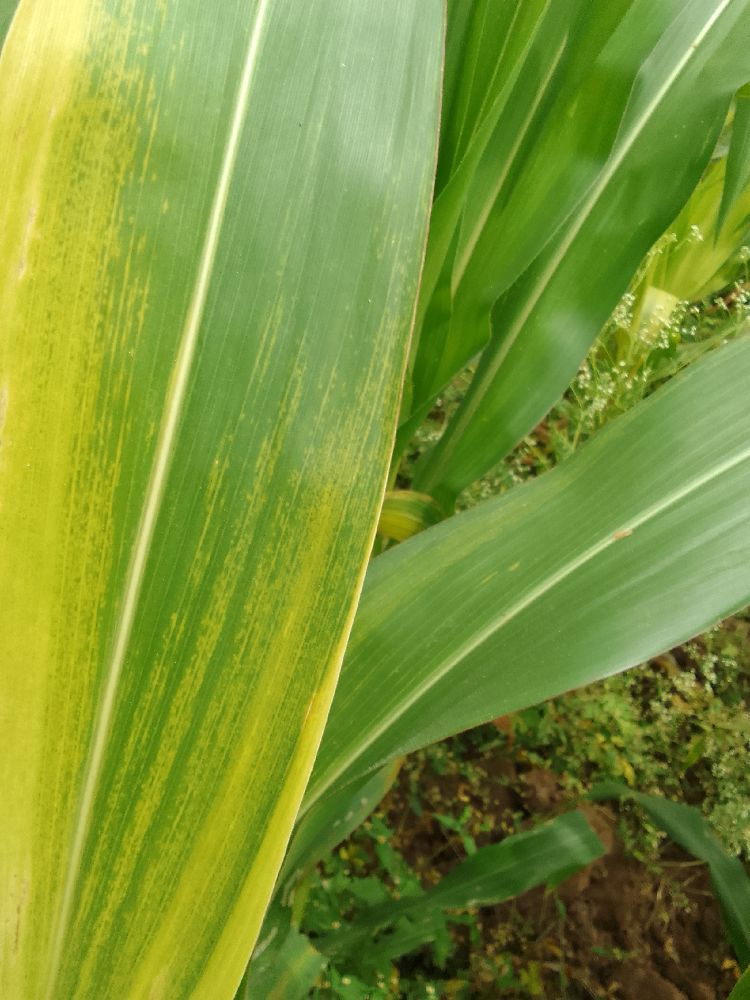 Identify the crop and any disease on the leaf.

maize, maize lethal necrosis
